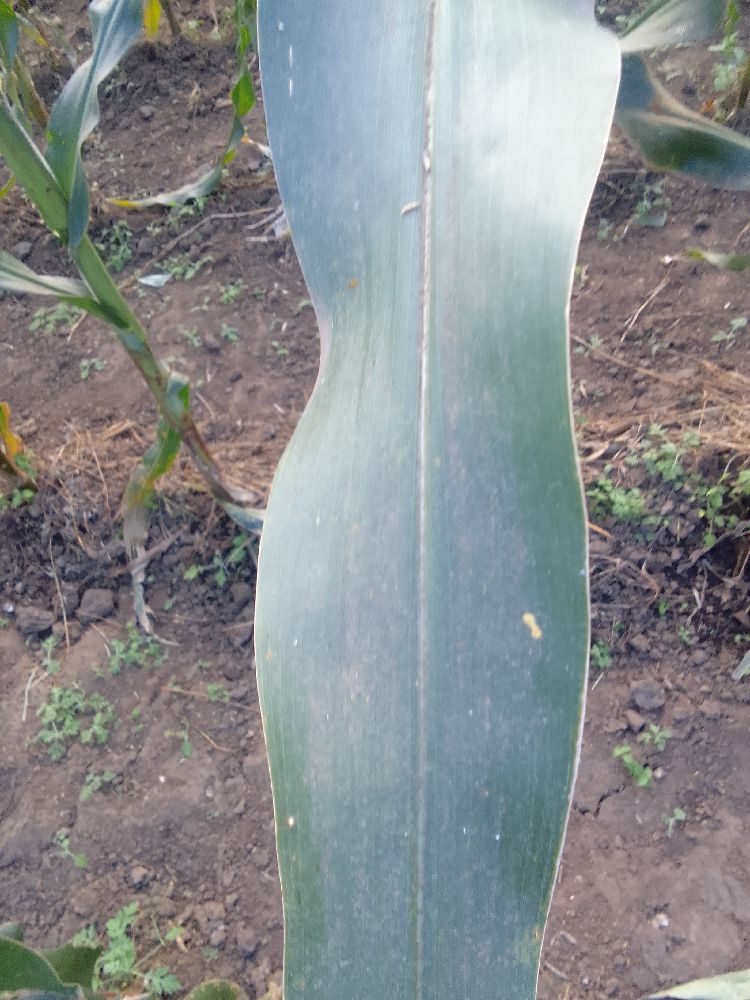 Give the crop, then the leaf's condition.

maize, healthy
